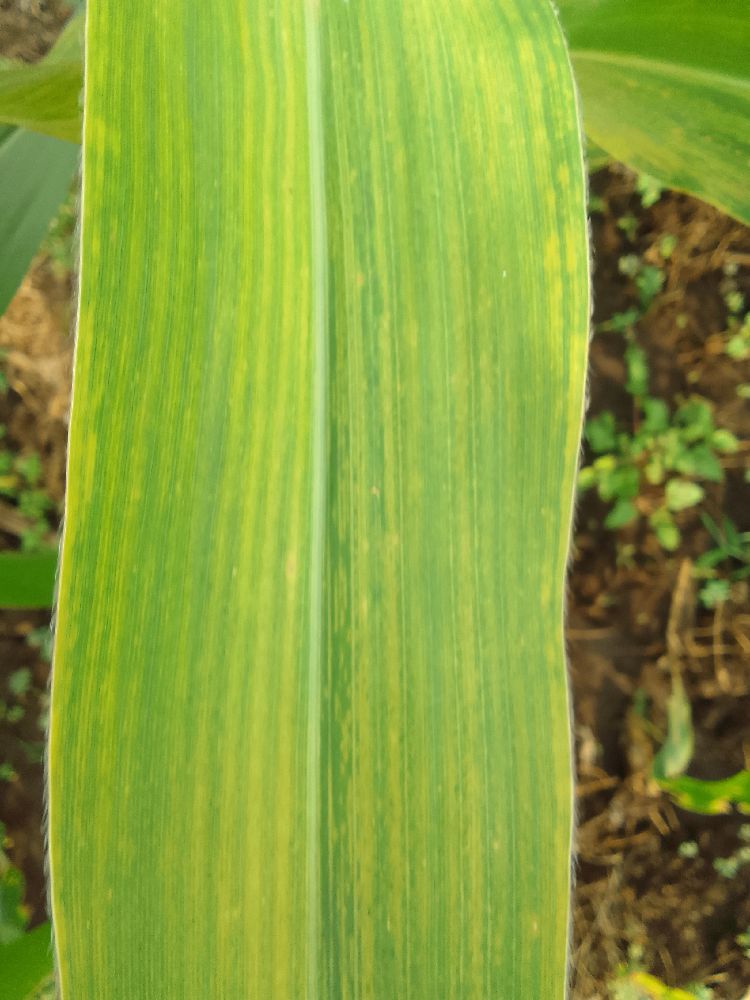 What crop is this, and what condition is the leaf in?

maize, maize lethal necrosis
